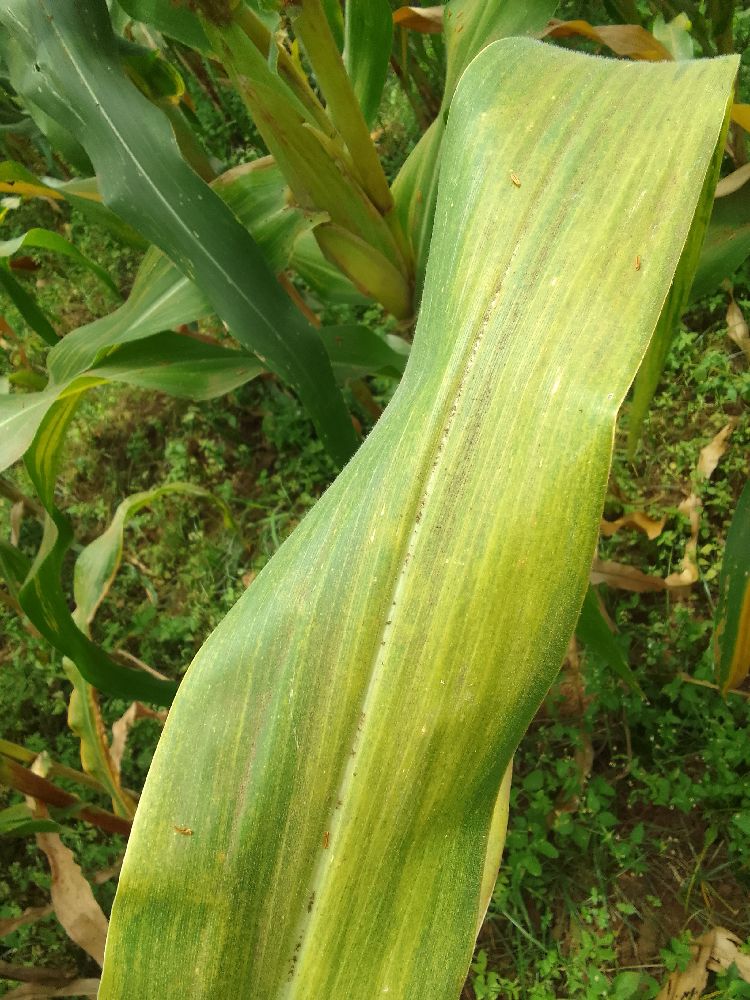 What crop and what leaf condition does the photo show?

maize, maize lethal necrosis
